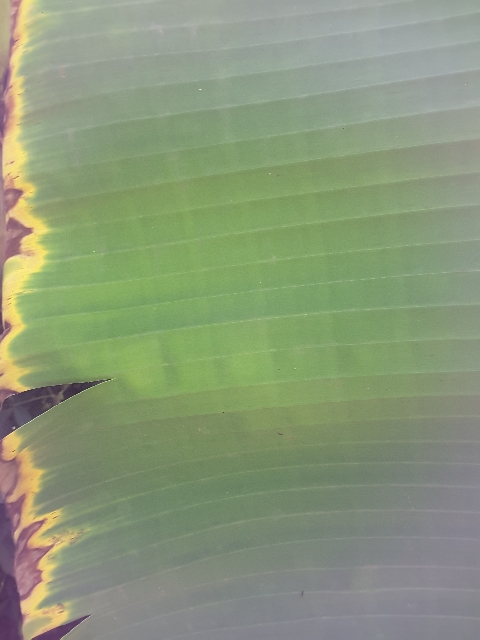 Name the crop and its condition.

banana, fusarium wilt race 1
